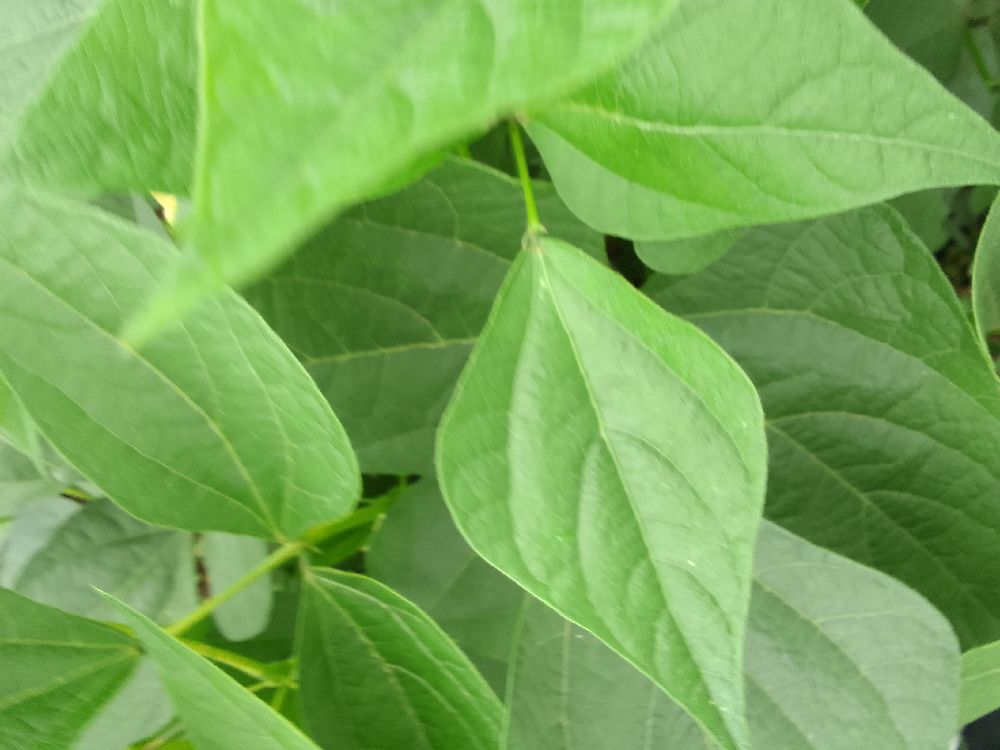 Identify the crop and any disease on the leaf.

common bean, healthy
